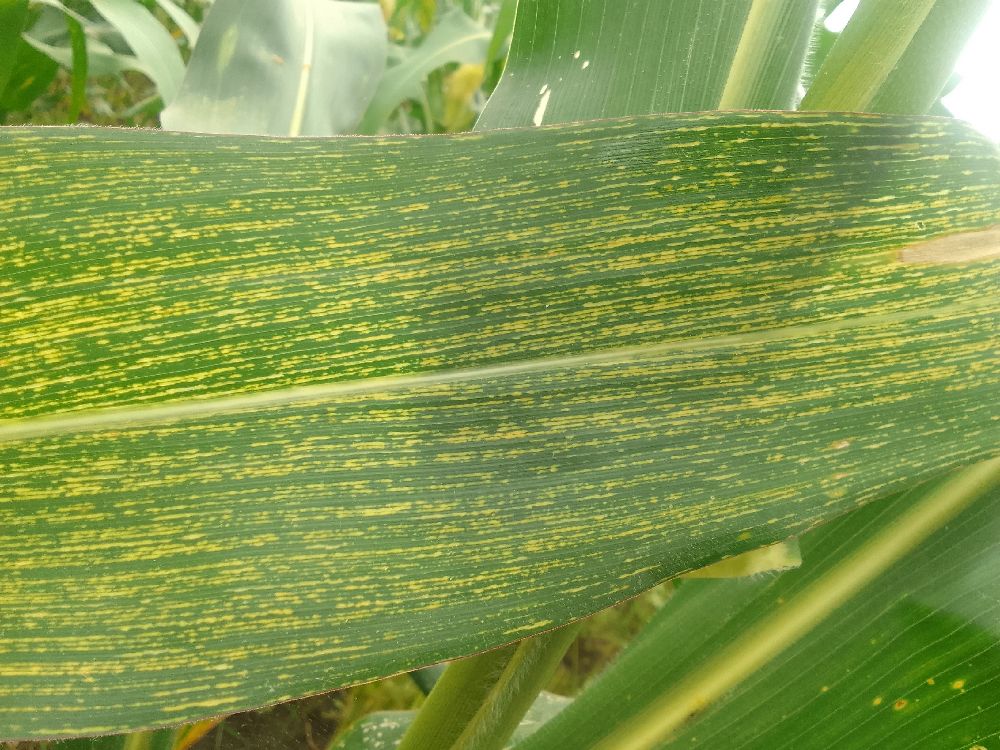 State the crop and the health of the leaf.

maize, maize streak virus
